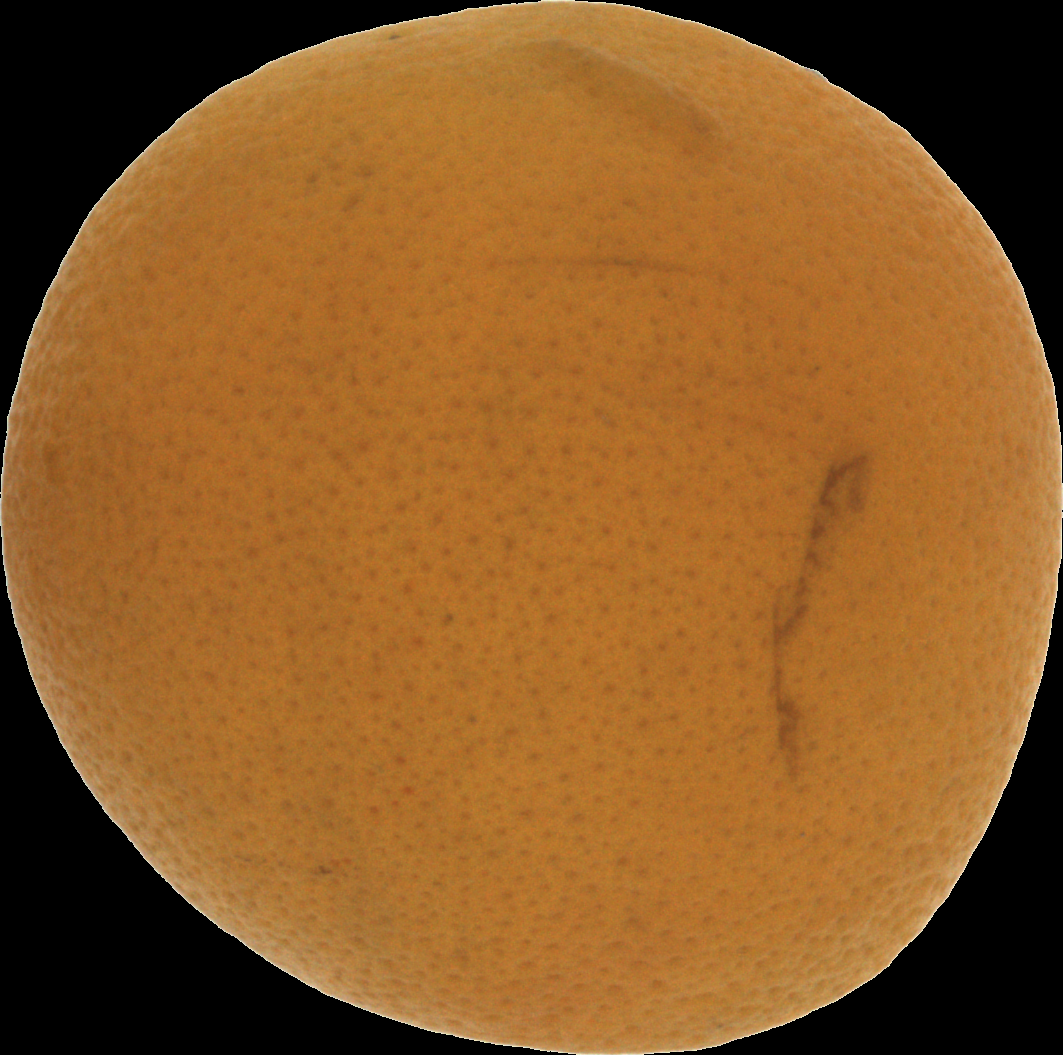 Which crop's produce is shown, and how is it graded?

orange, bad
